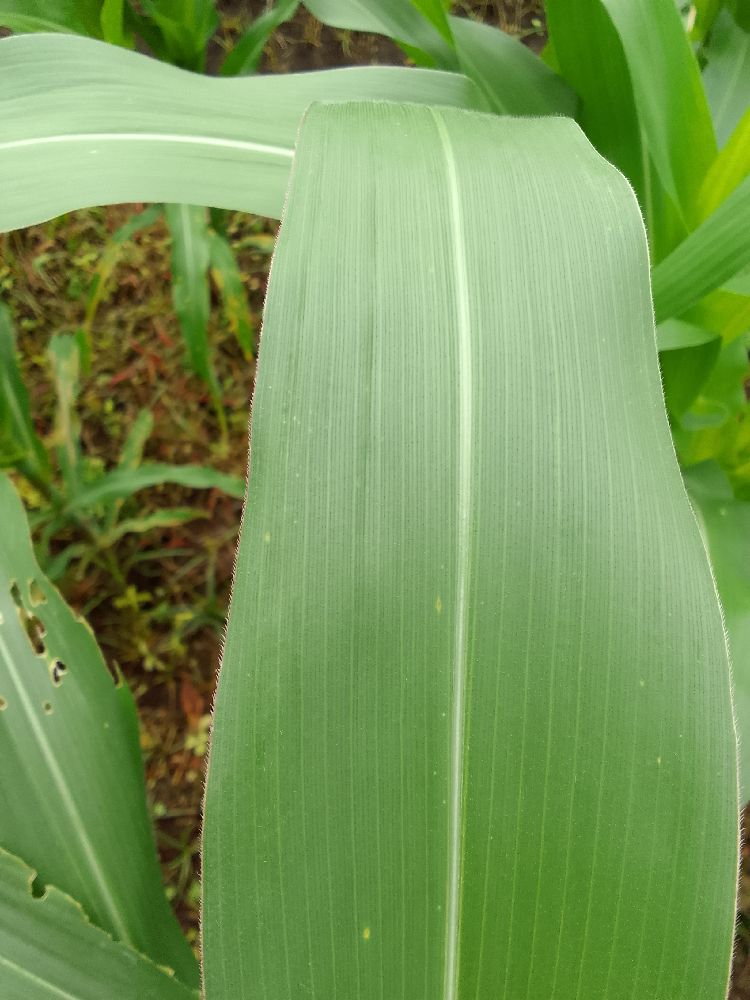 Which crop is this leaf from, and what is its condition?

maize, healthy
